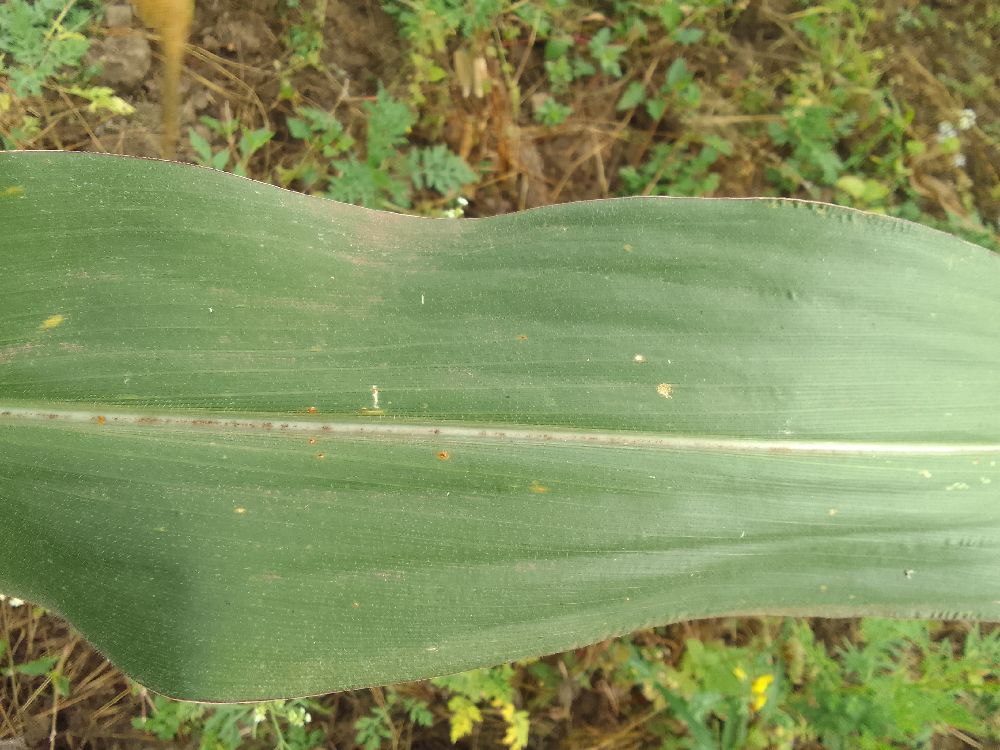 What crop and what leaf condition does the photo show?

maize, healthy
